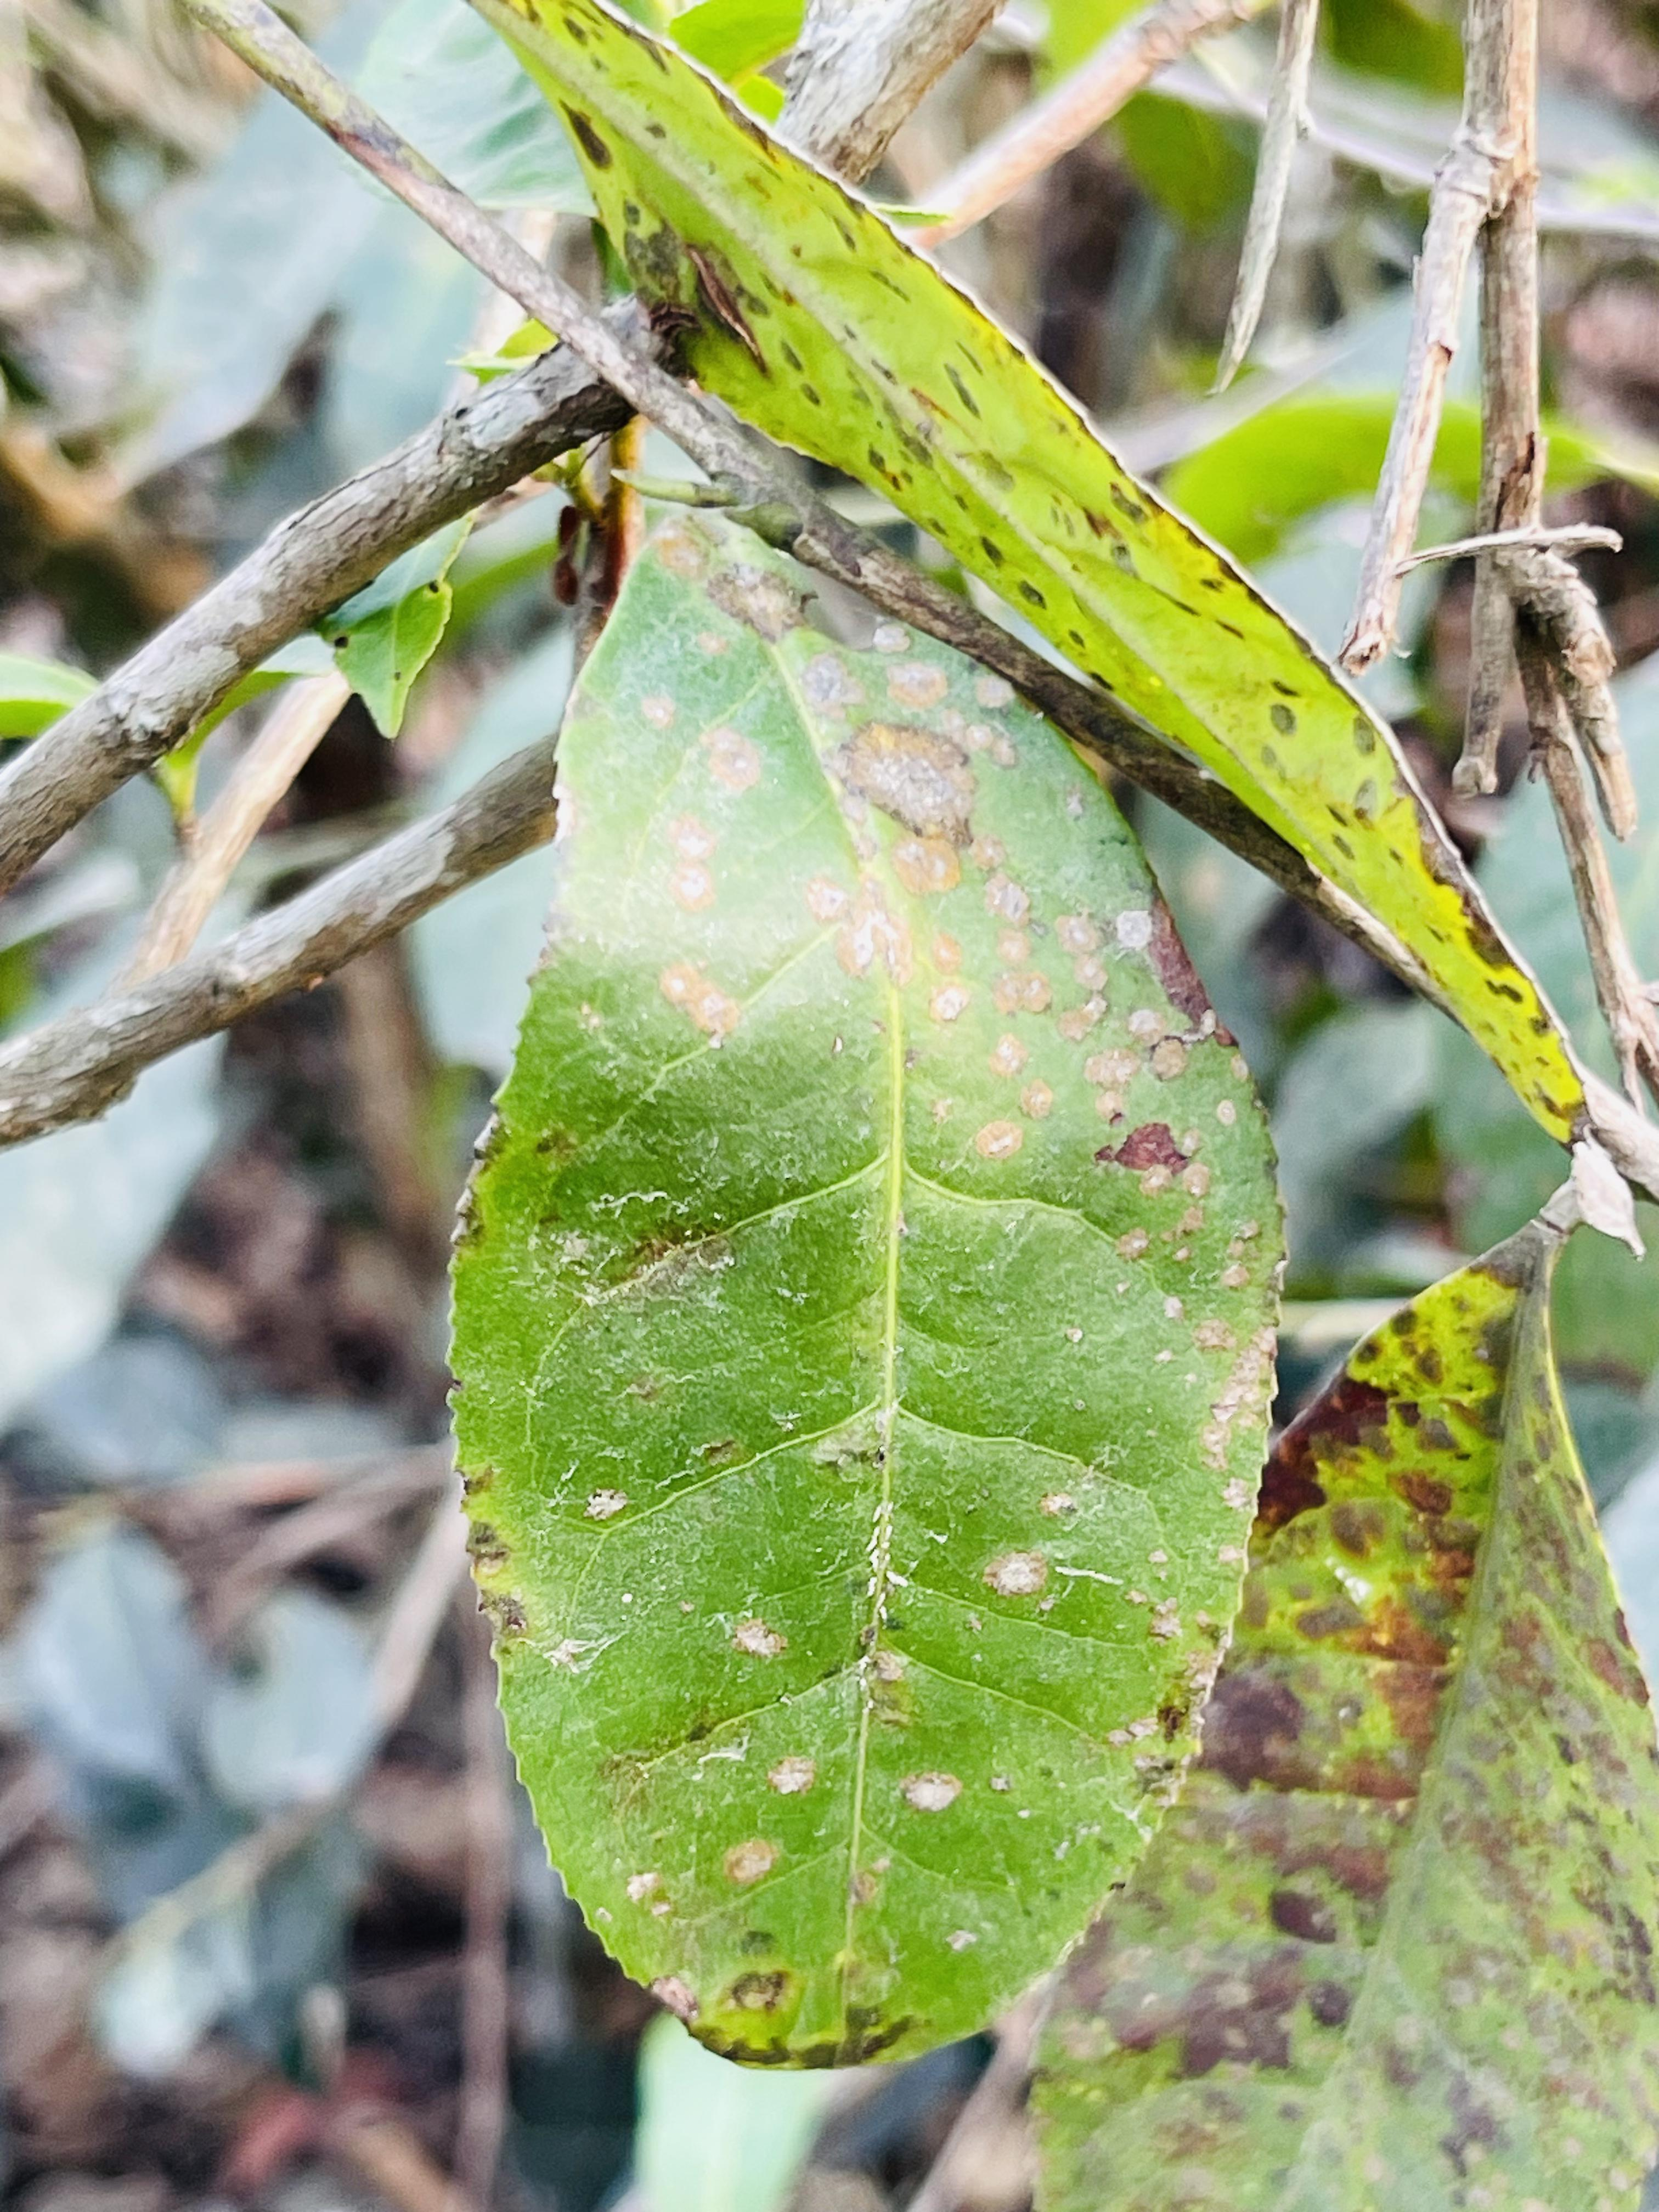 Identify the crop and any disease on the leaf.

tea, red rust
